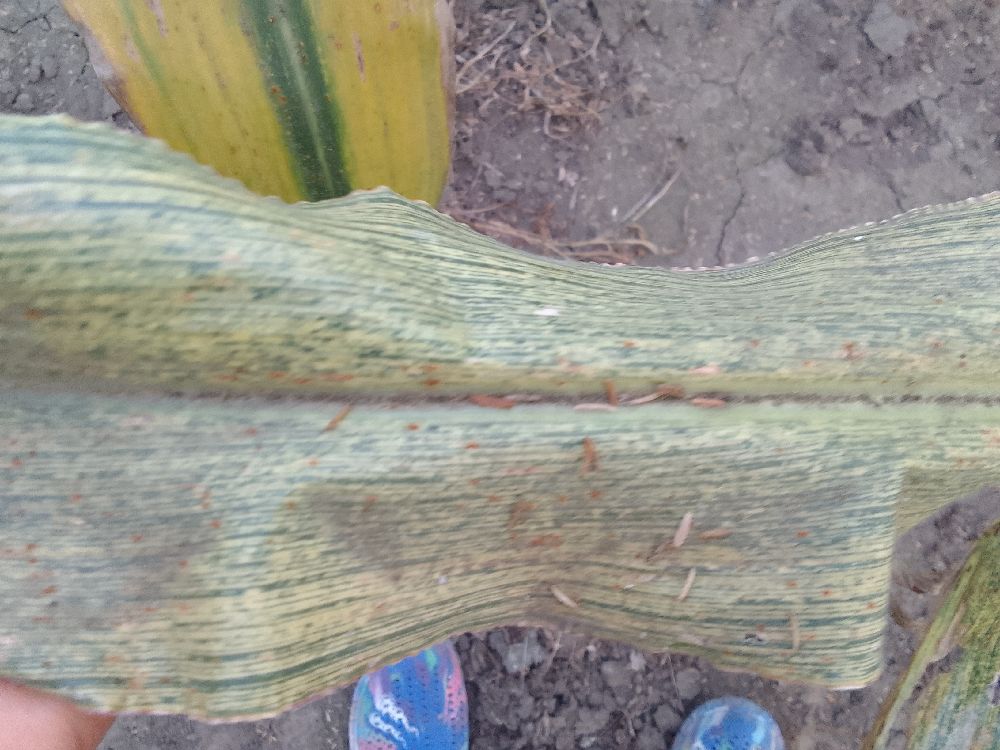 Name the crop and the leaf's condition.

maize, maize streak virus
